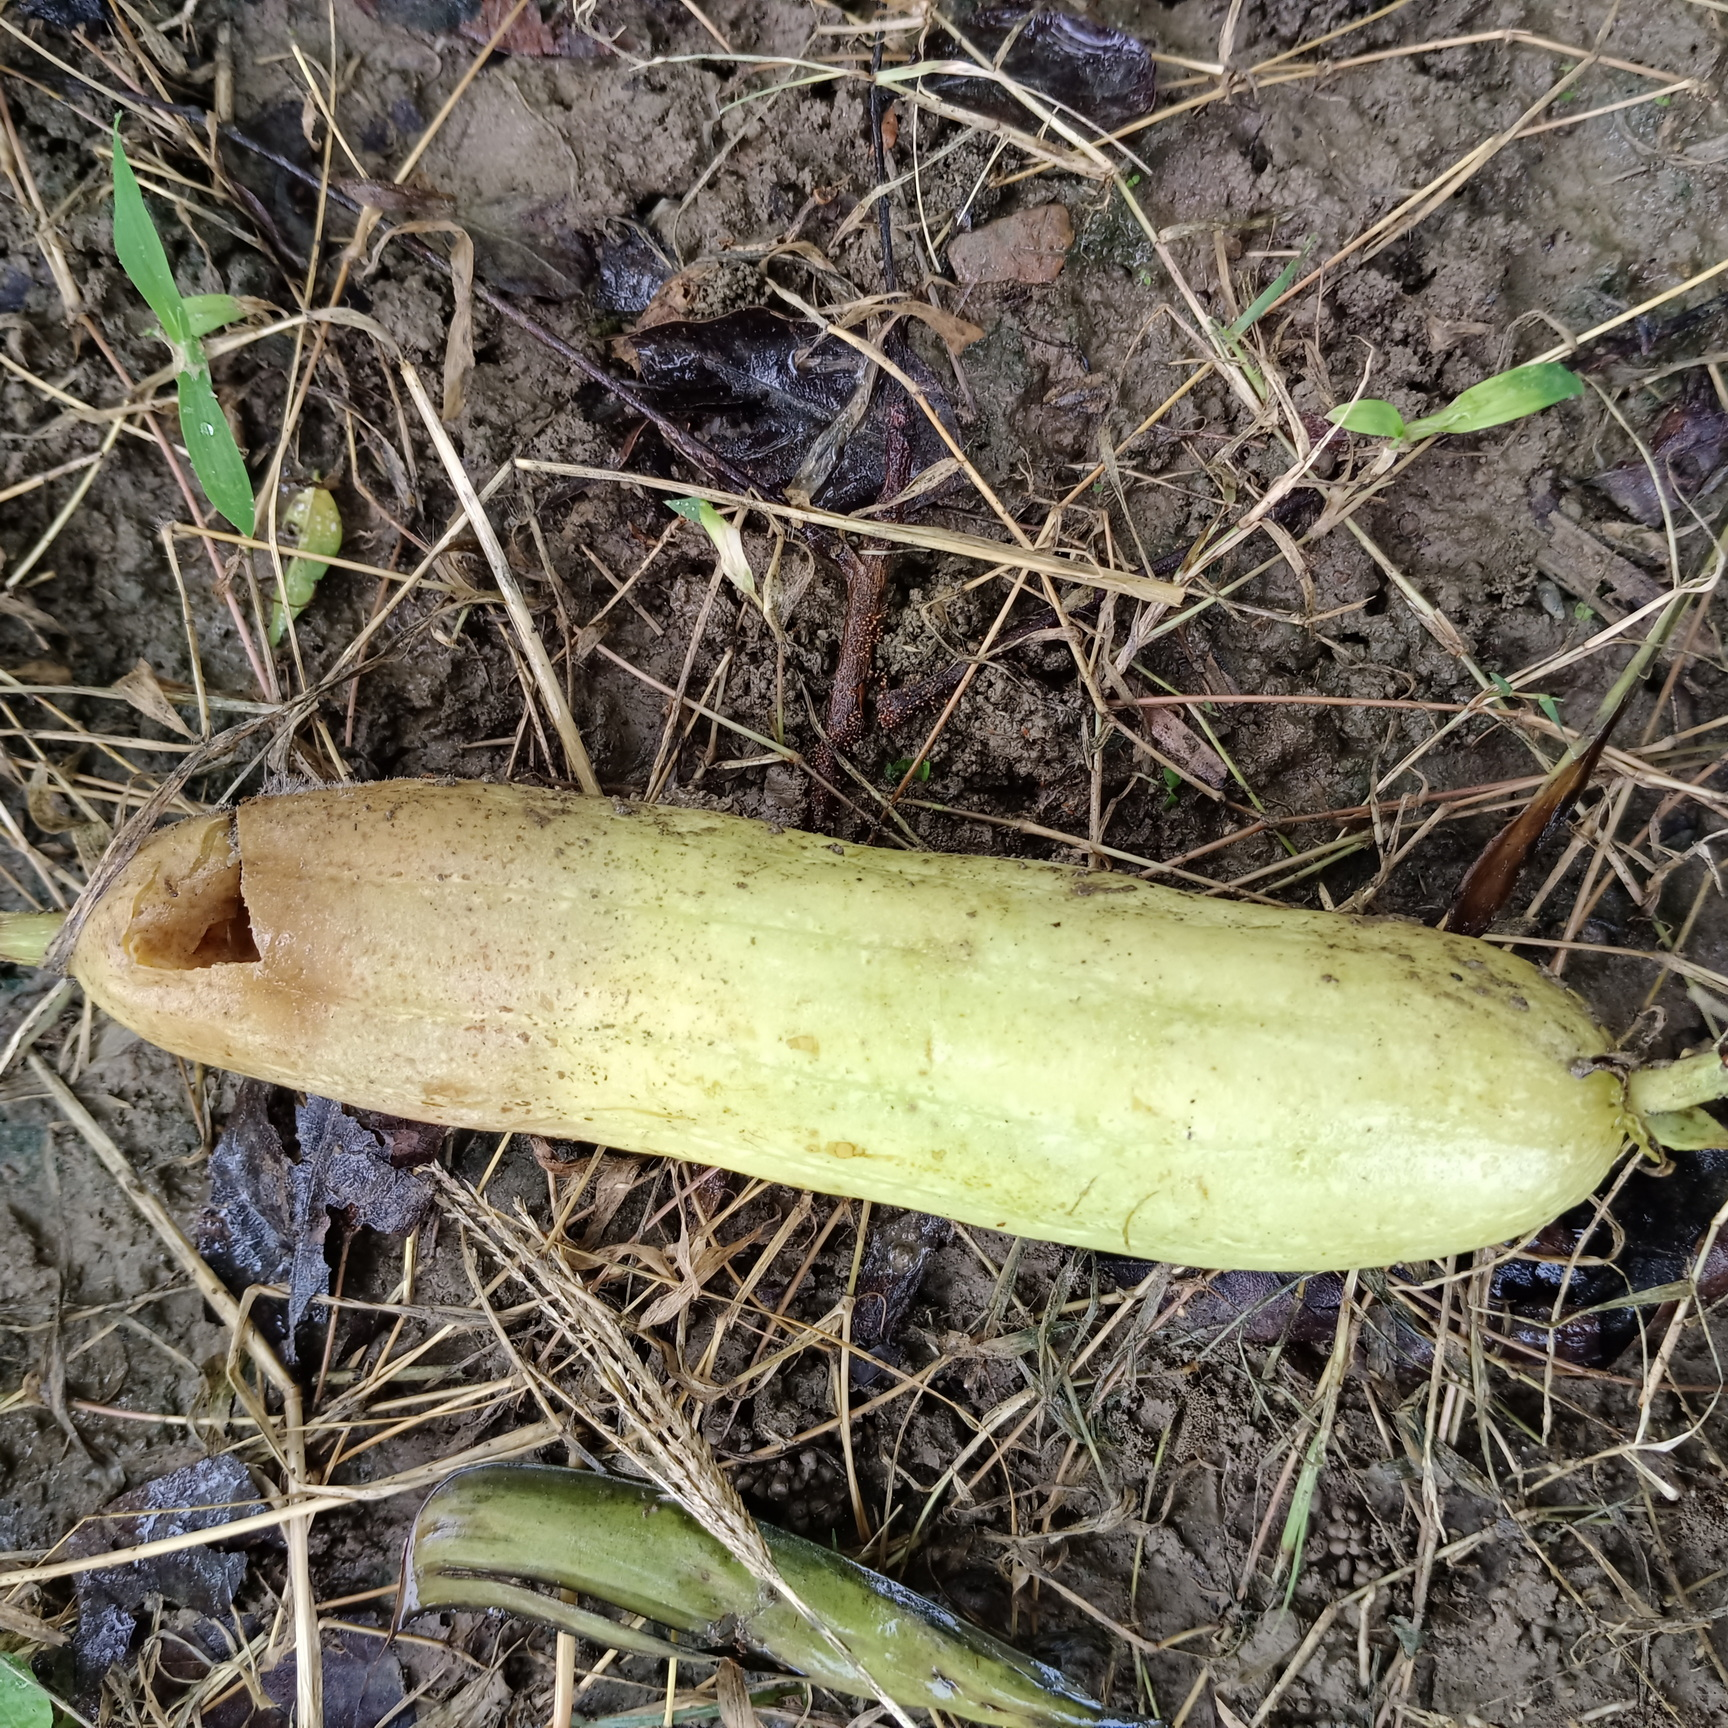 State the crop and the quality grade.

luffa, faulty
